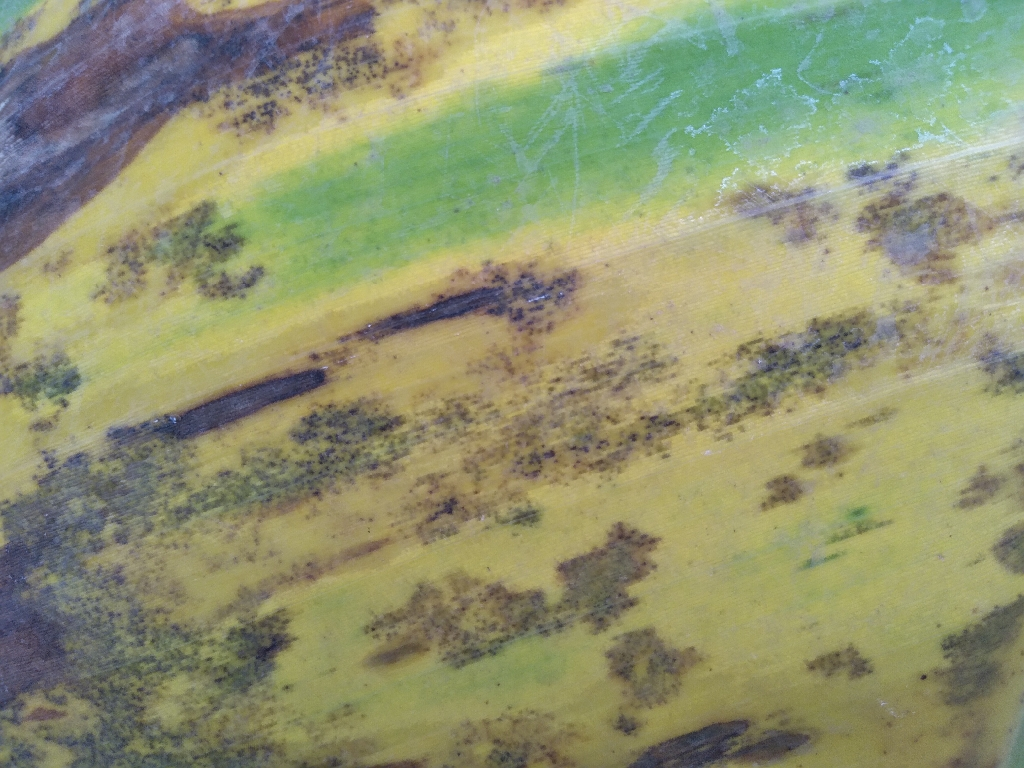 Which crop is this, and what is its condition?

banana, black sigatoka
